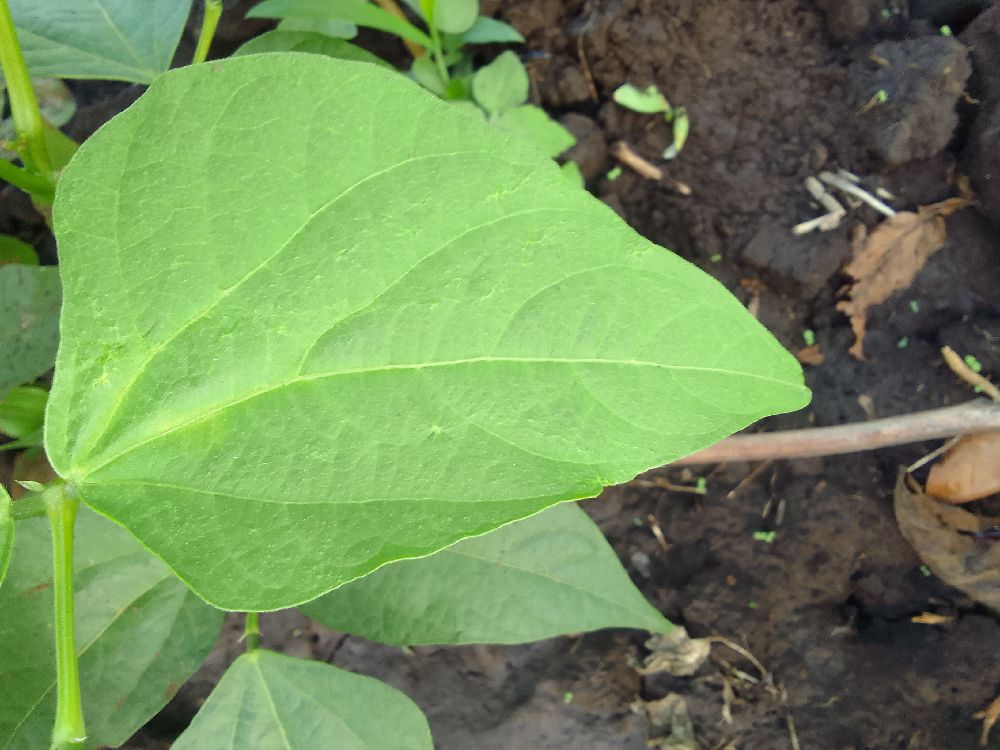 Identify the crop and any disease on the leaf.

common bean, healthy
